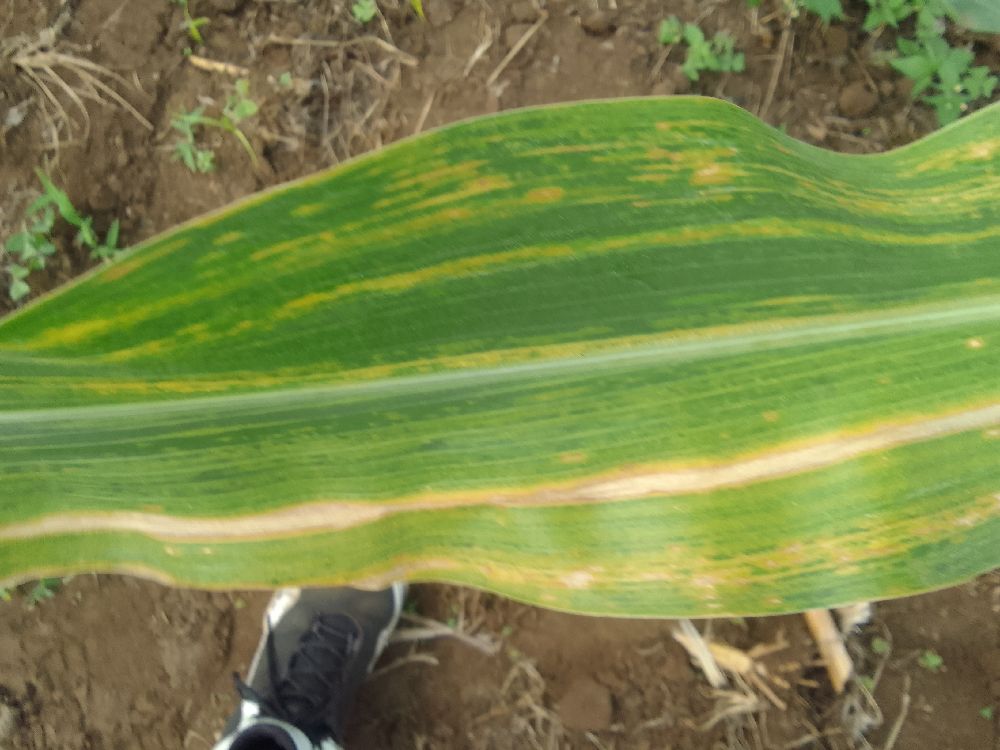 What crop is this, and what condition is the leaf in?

maize, maize lethal necrosis
